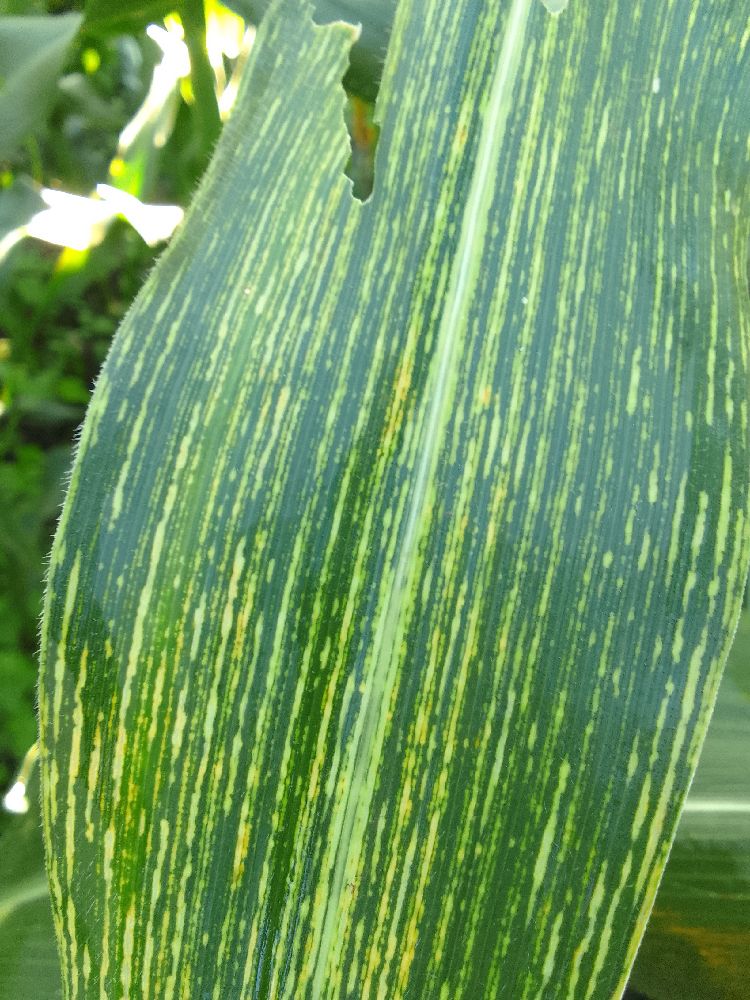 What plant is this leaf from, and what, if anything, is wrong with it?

maize, maize streak virus
